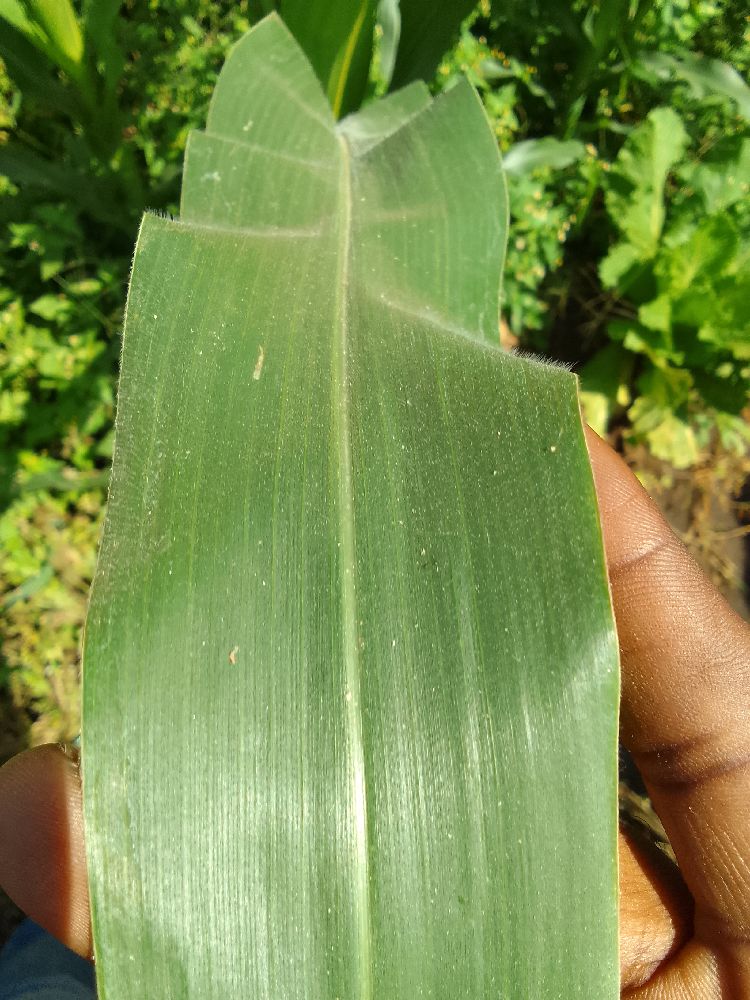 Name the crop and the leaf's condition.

maize, healthy
